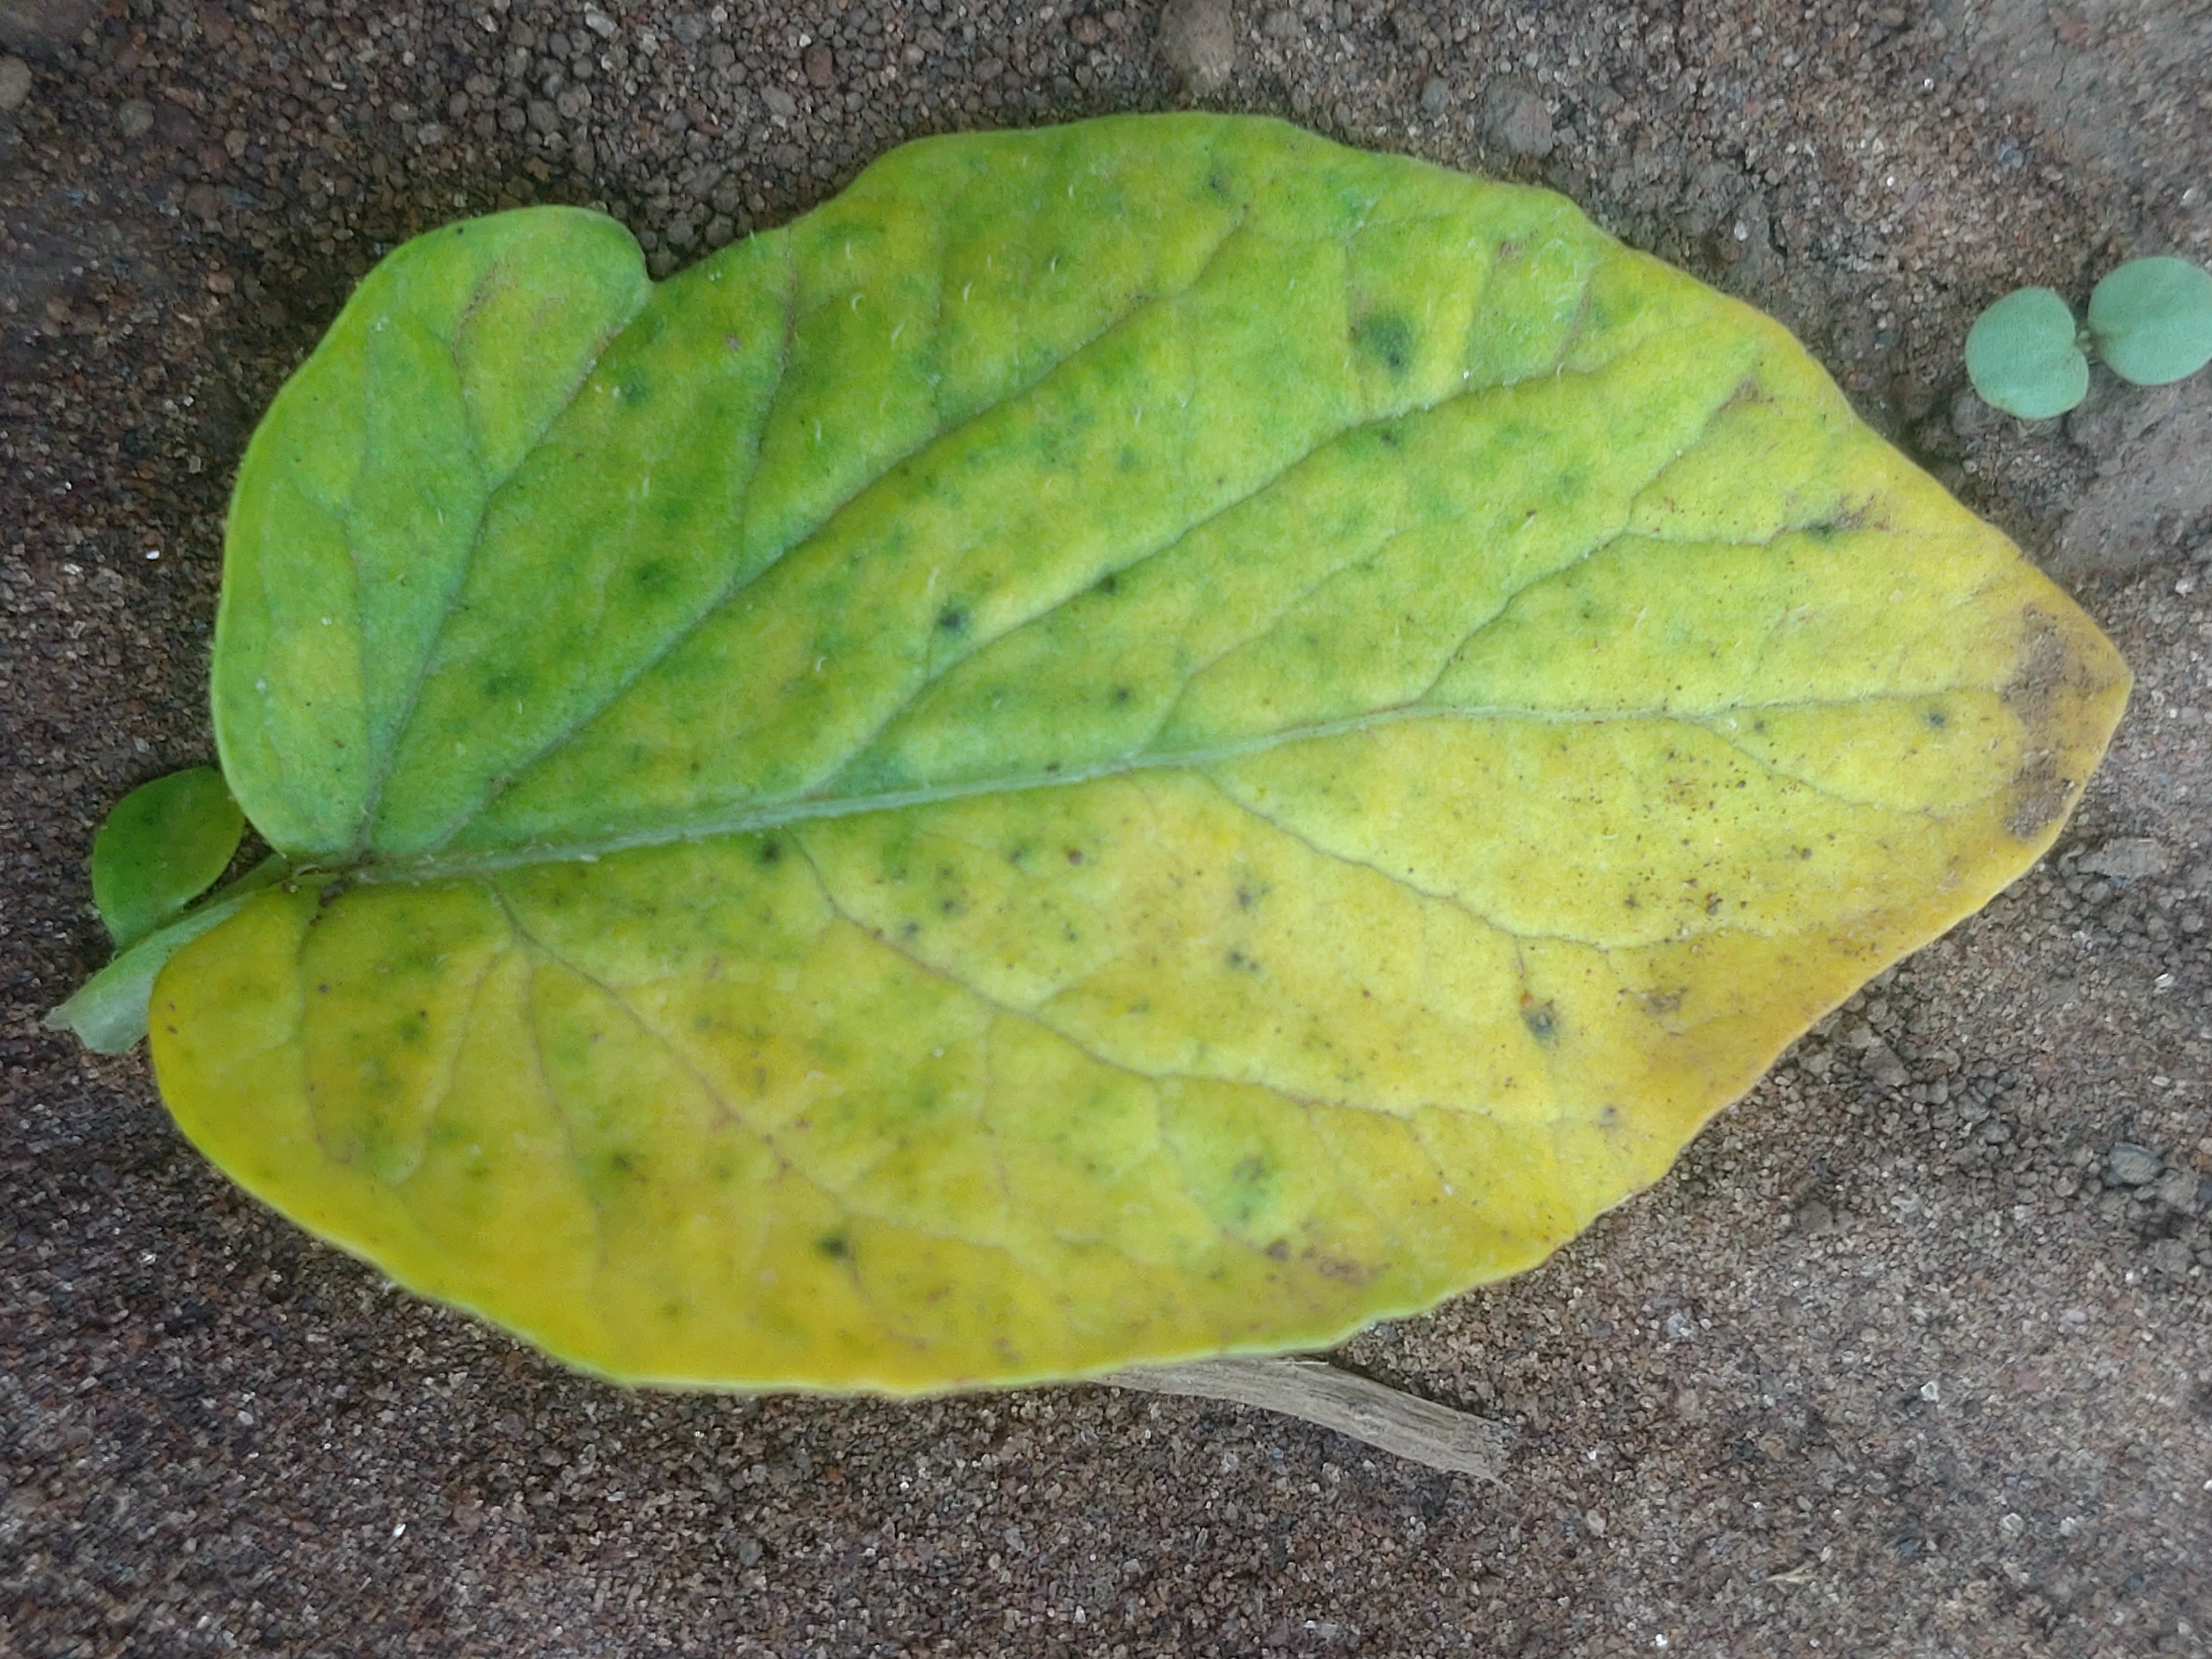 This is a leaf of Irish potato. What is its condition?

late blight
